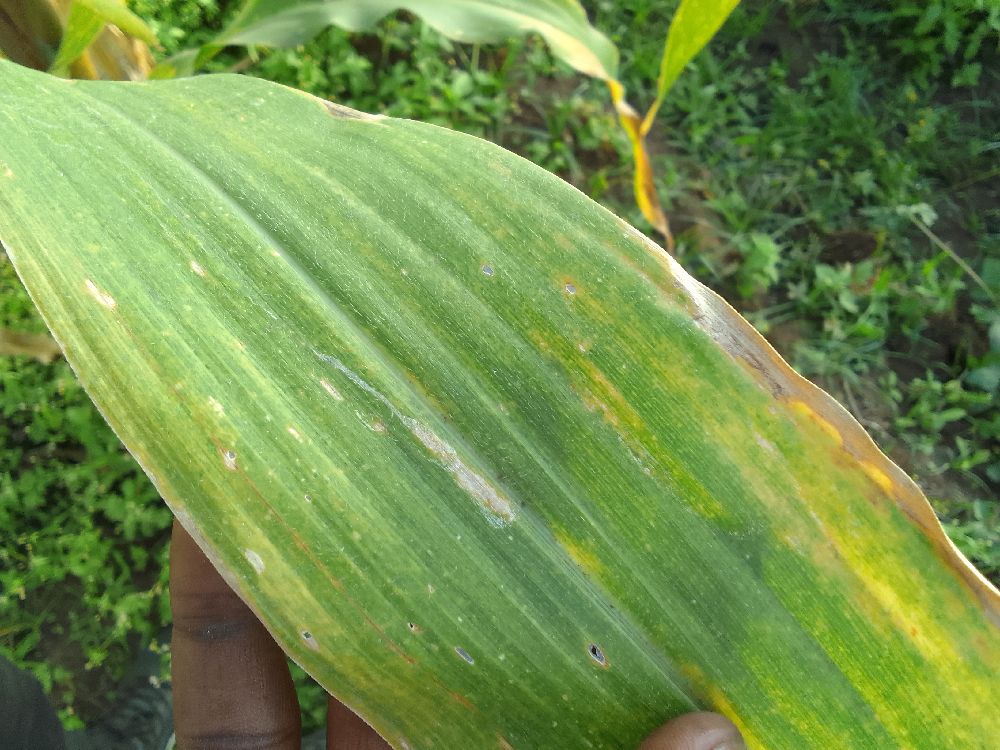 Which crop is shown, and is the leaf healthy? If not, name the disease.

maize, maize lethal necrosis
